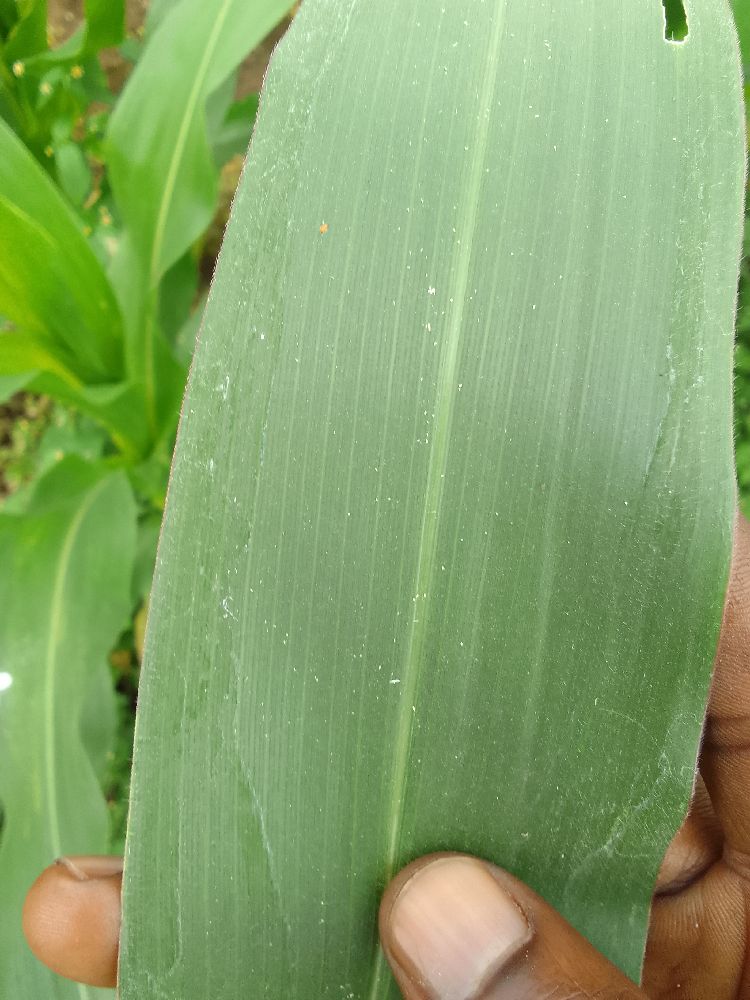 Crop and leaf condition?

maize, healthy
